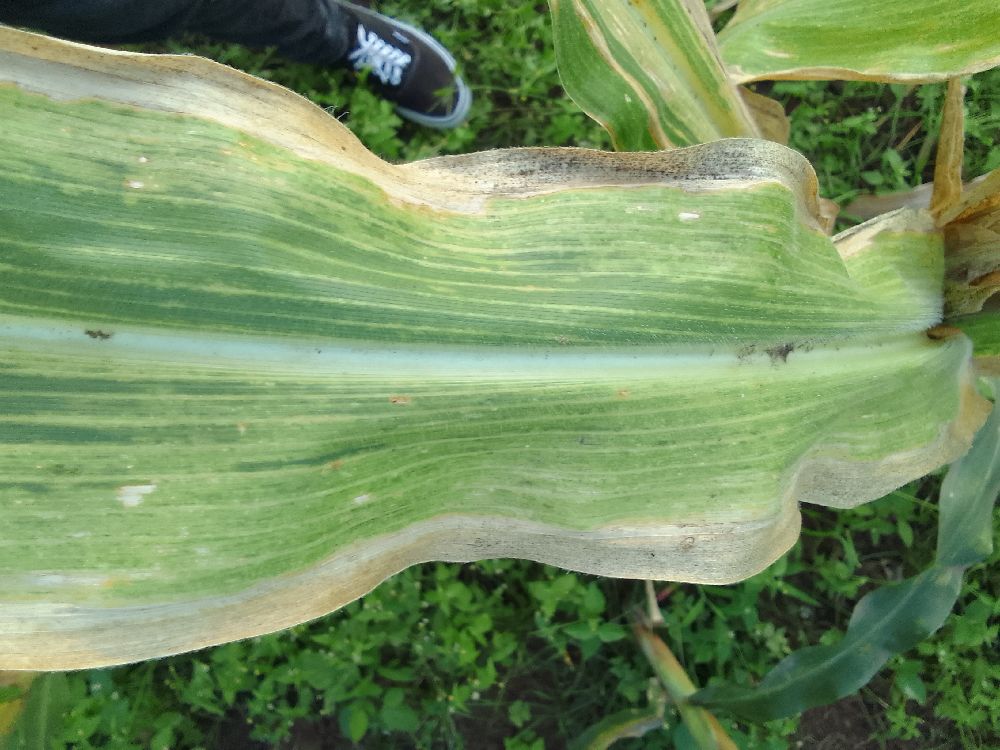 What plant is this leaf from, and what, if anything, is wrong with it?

maize, maize lethal necrosis
